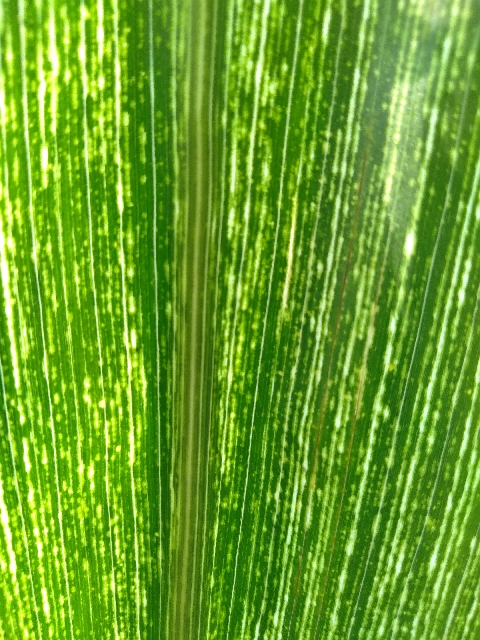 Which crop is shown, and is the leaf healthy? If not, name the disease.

maize, maize streak virus
